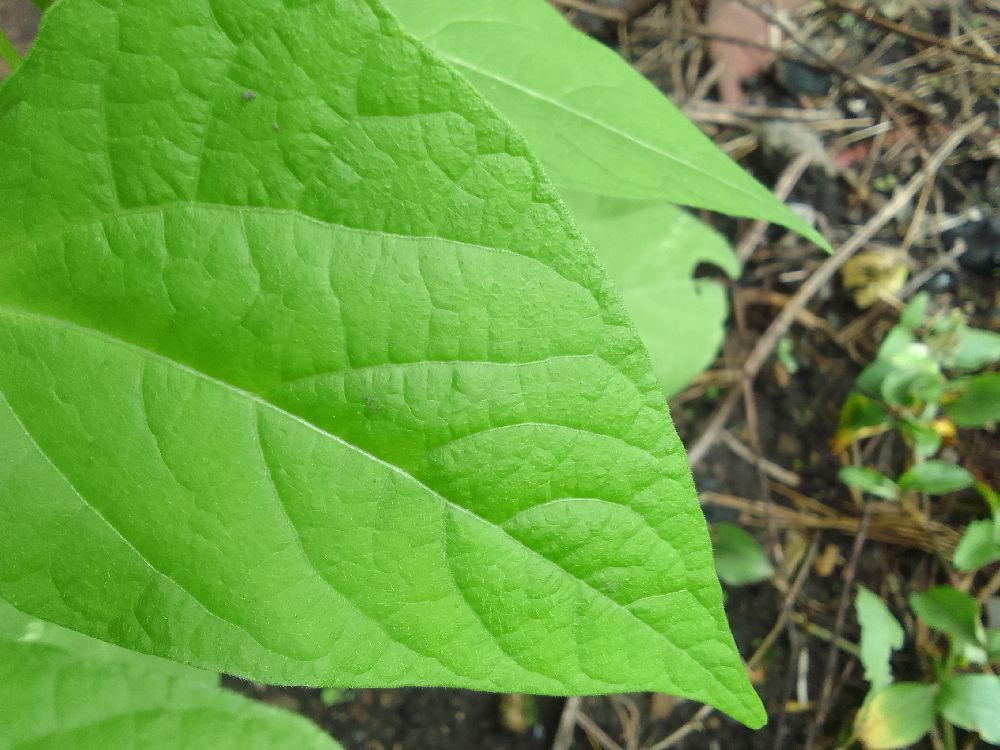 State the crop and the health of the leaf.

common bean, healthy
